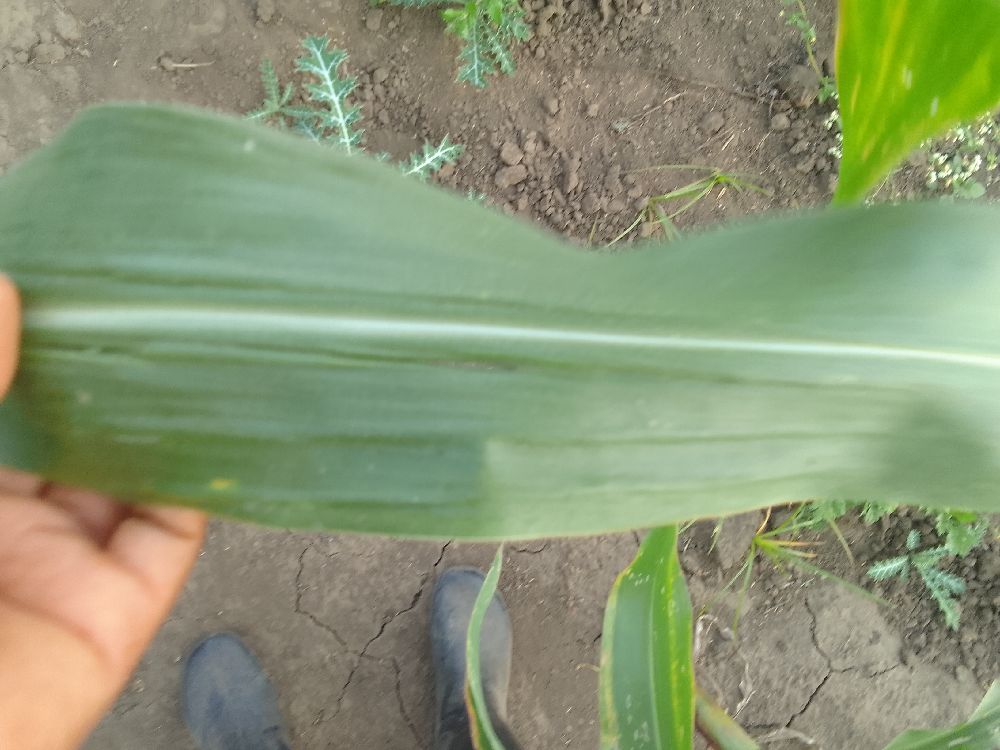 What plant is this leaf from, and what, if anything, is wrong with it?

maize, healthy
